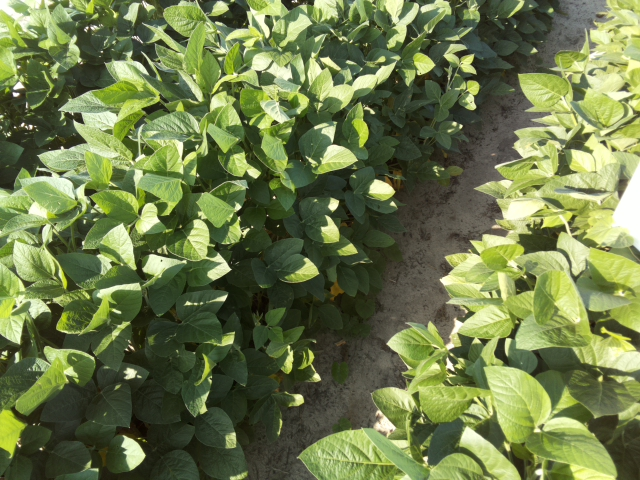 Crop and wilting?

soybean, leaflets folding inward at secondary pulvinus with no turgor loss in leaflets or petioles
